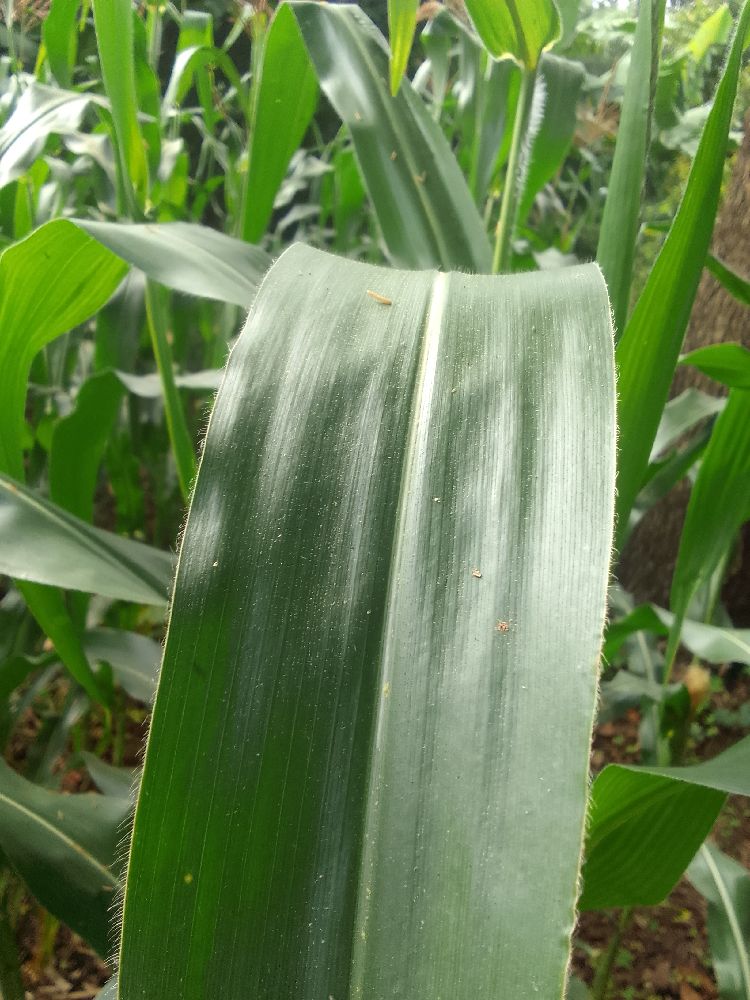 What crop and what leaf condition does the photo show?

maize, healthy
